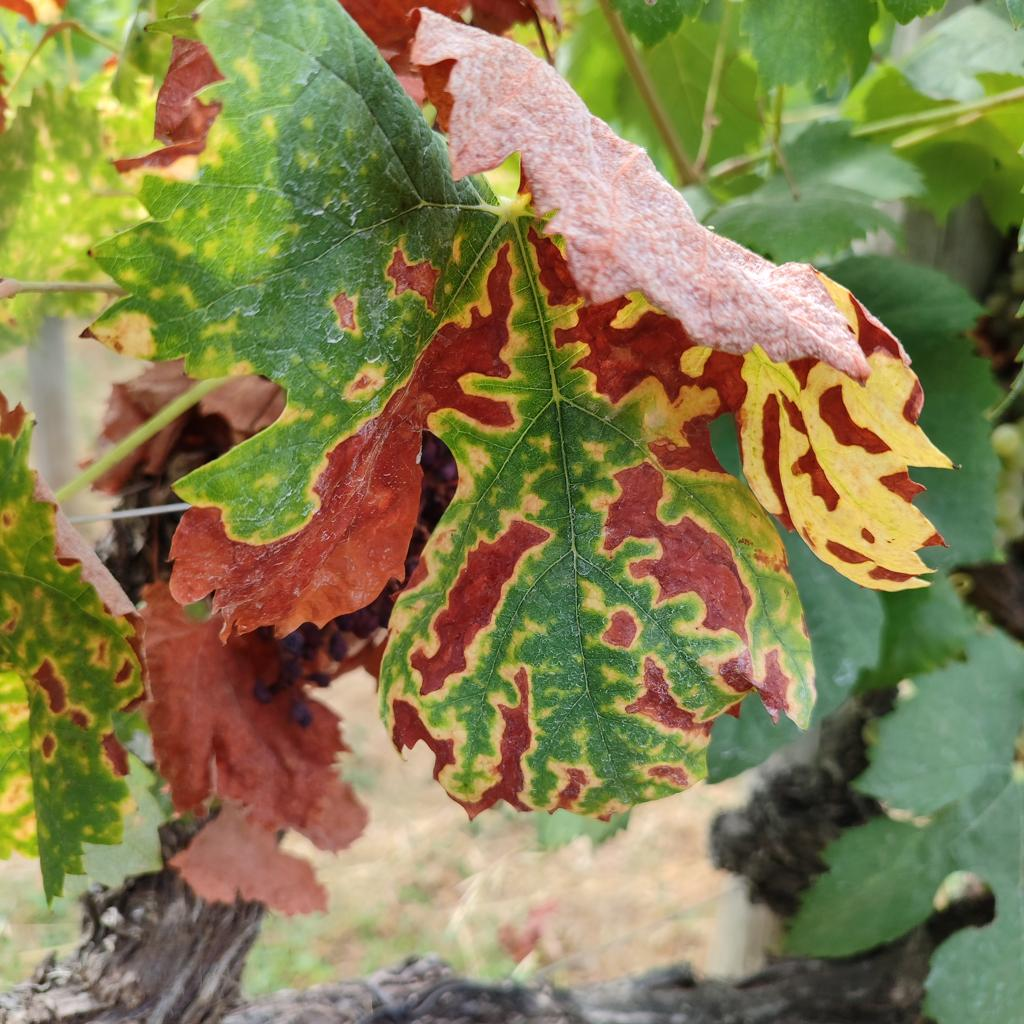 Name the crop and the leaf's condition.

grapevine, esca complex
